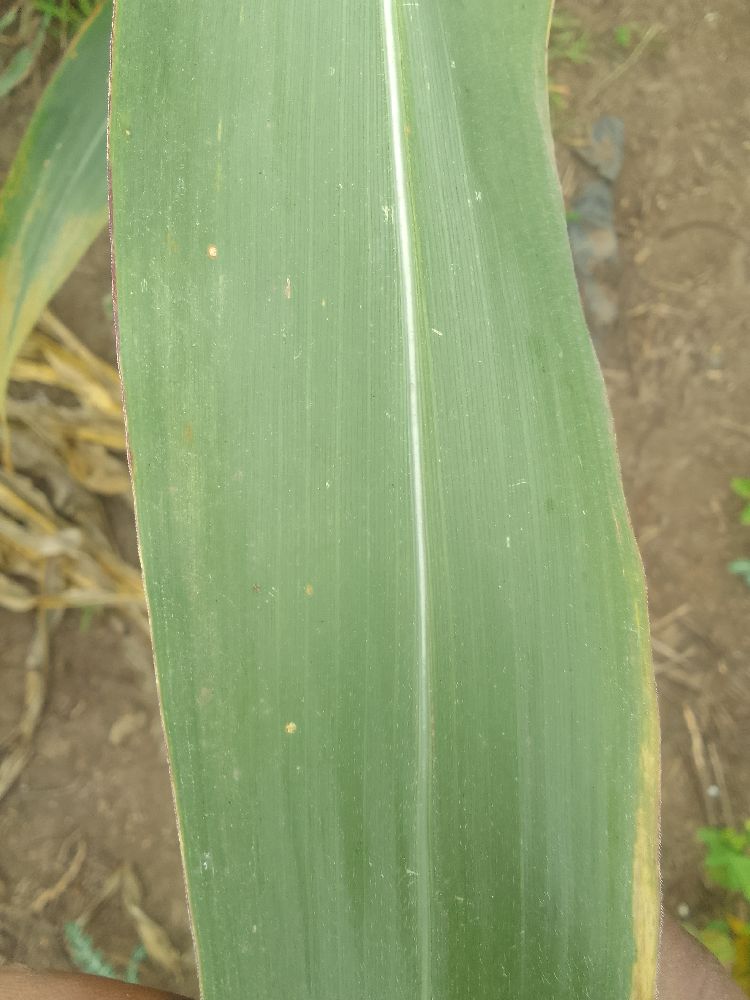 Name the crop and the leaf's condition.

maize, healthy
